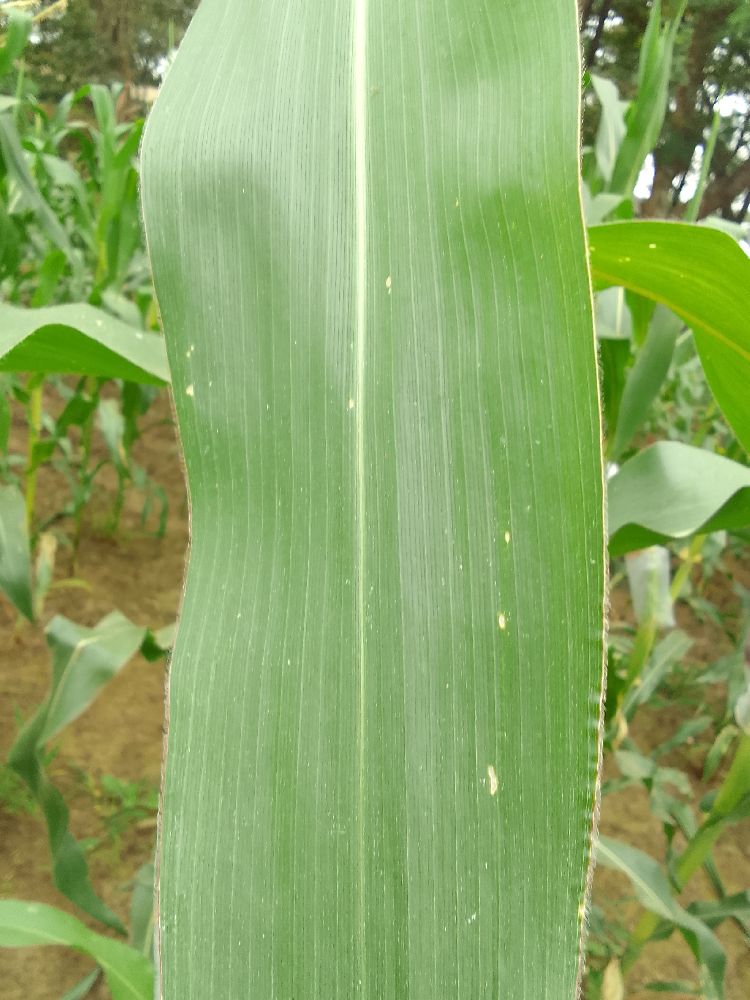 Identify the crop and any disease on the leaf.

maize, healthy
